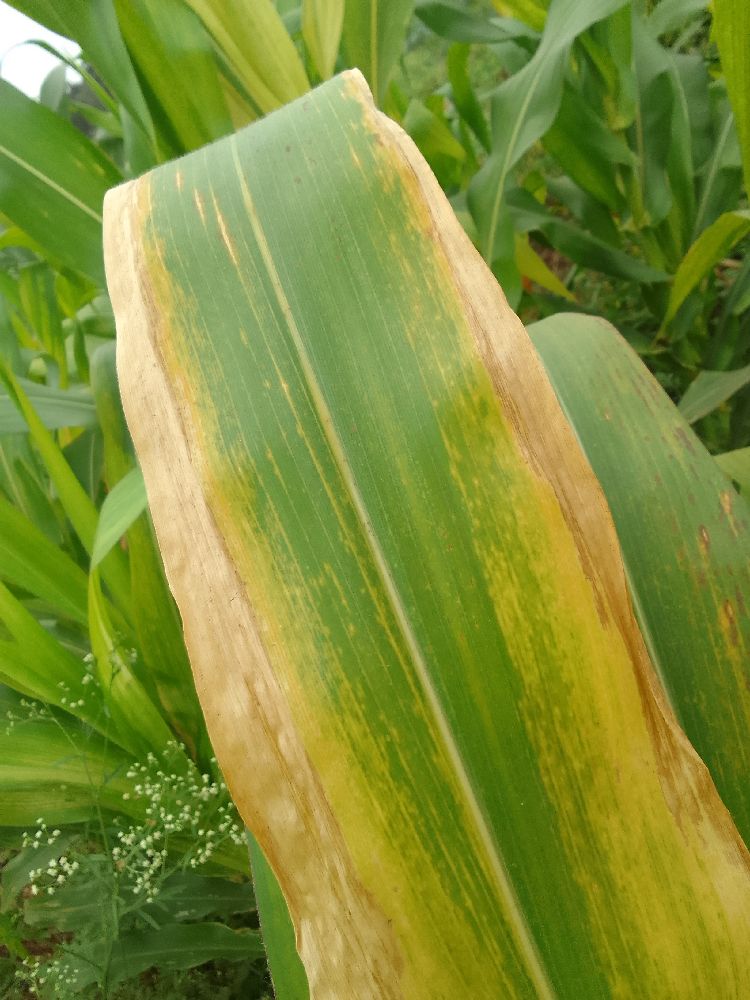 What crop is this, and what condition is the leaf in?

maize, maize lethal necrosis
